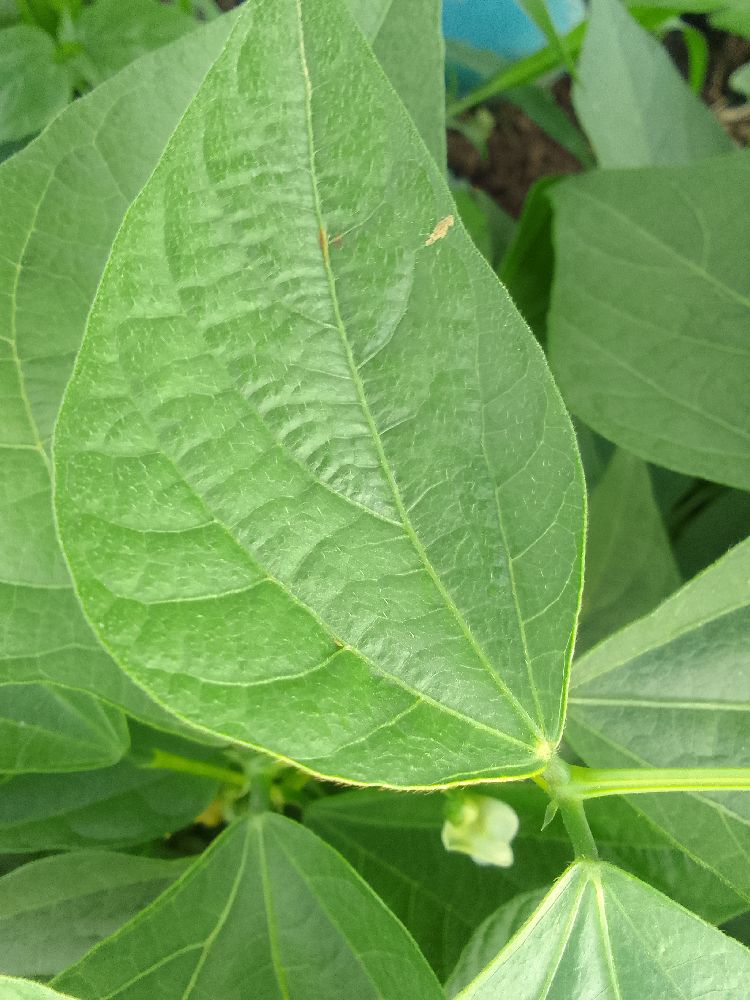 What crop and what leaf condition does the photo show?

common bean, healthy
